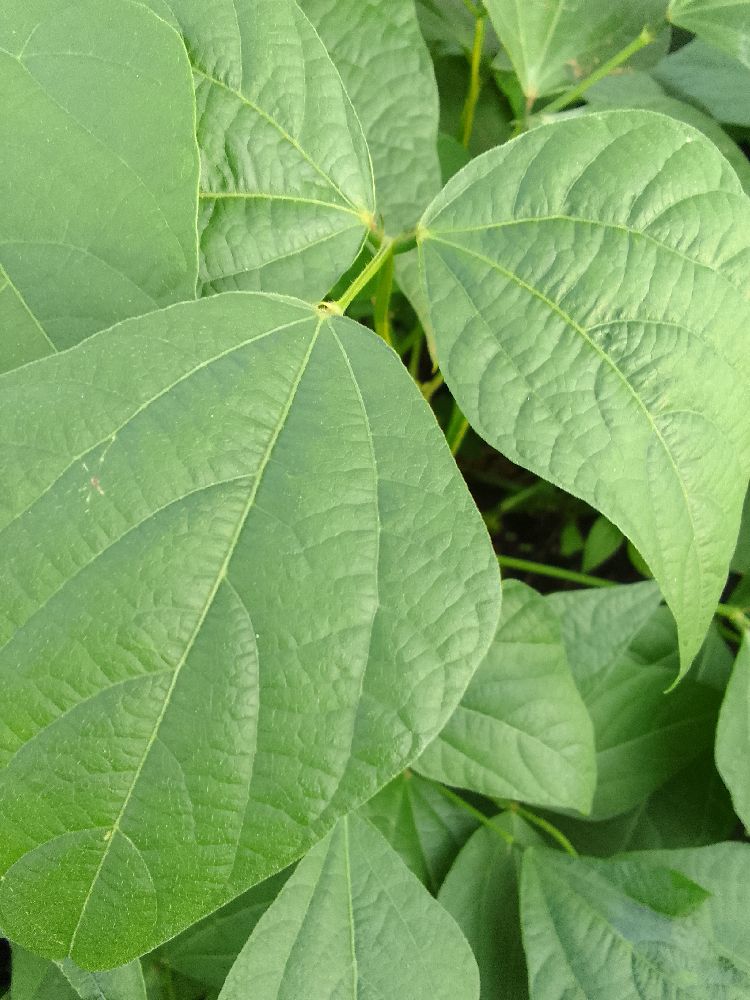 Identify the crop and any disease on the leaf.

common bean, healthy
